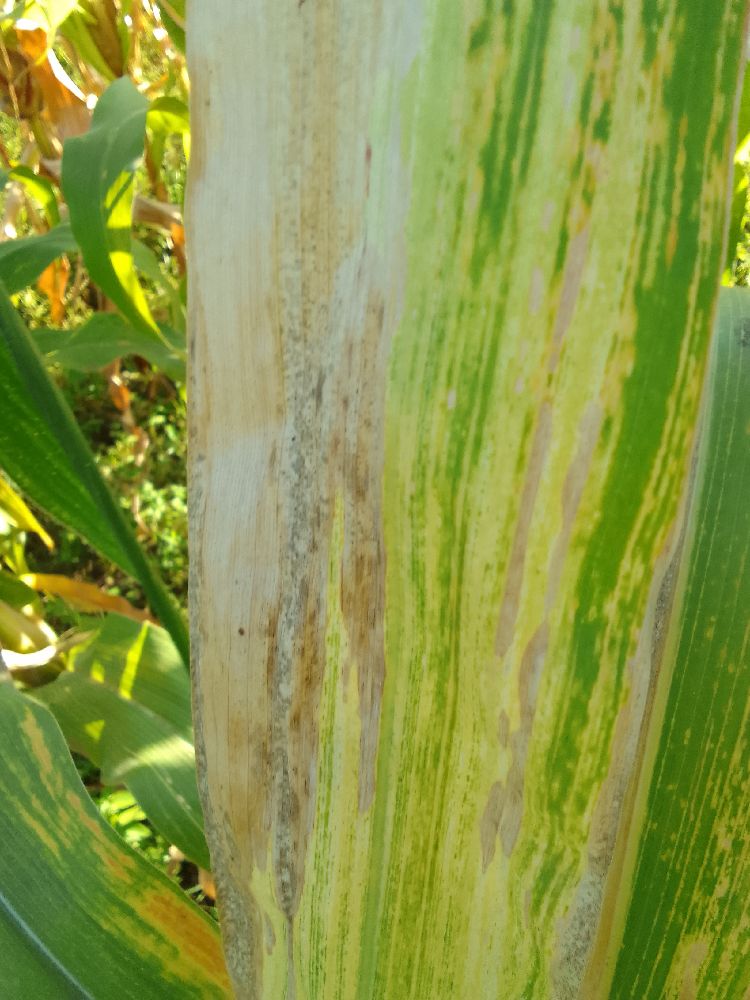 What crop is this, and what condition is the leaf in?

maize, maize lethal necrosis
